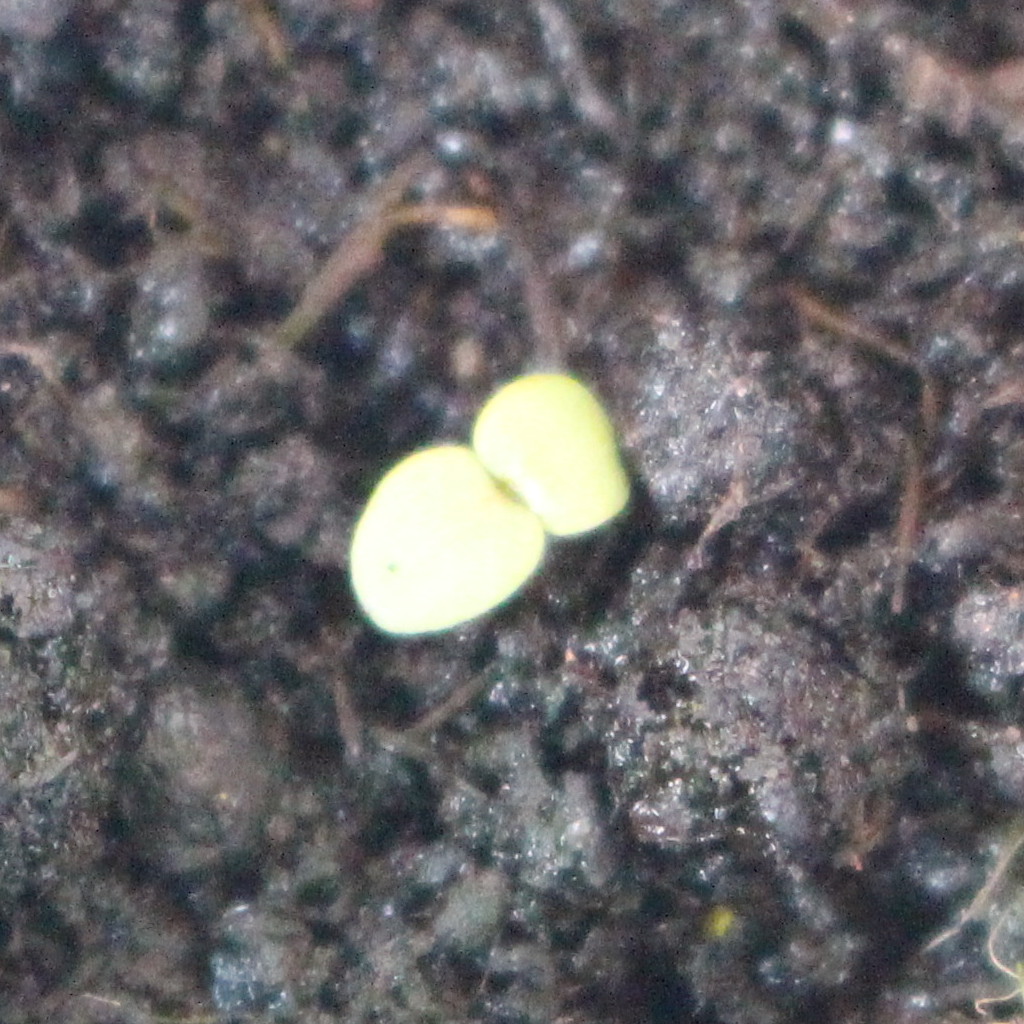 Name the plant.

Veronica persica
